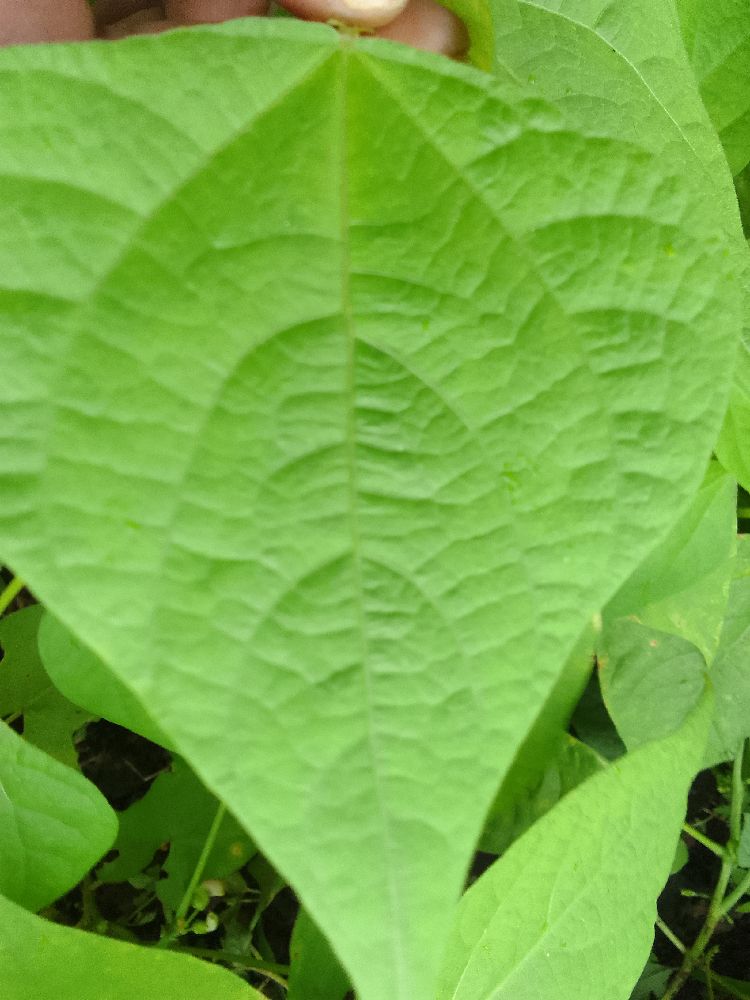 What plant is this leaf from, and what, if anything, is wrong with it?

common bean, healthy
